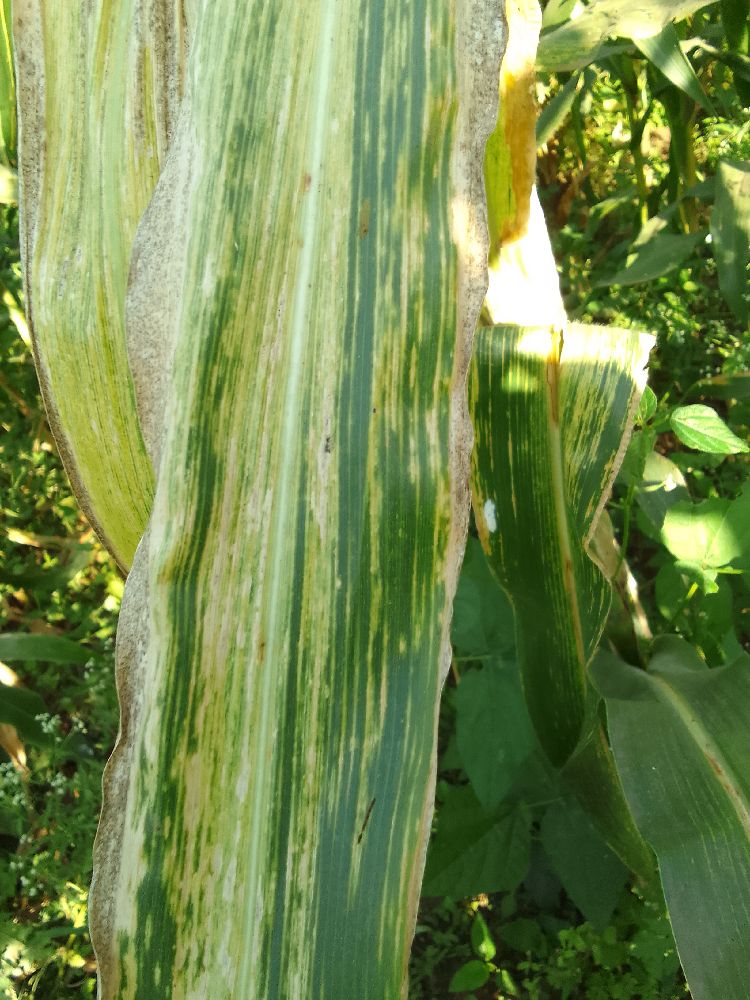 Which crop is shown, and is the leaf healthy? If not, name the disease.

maize, maize lethal necrosis
